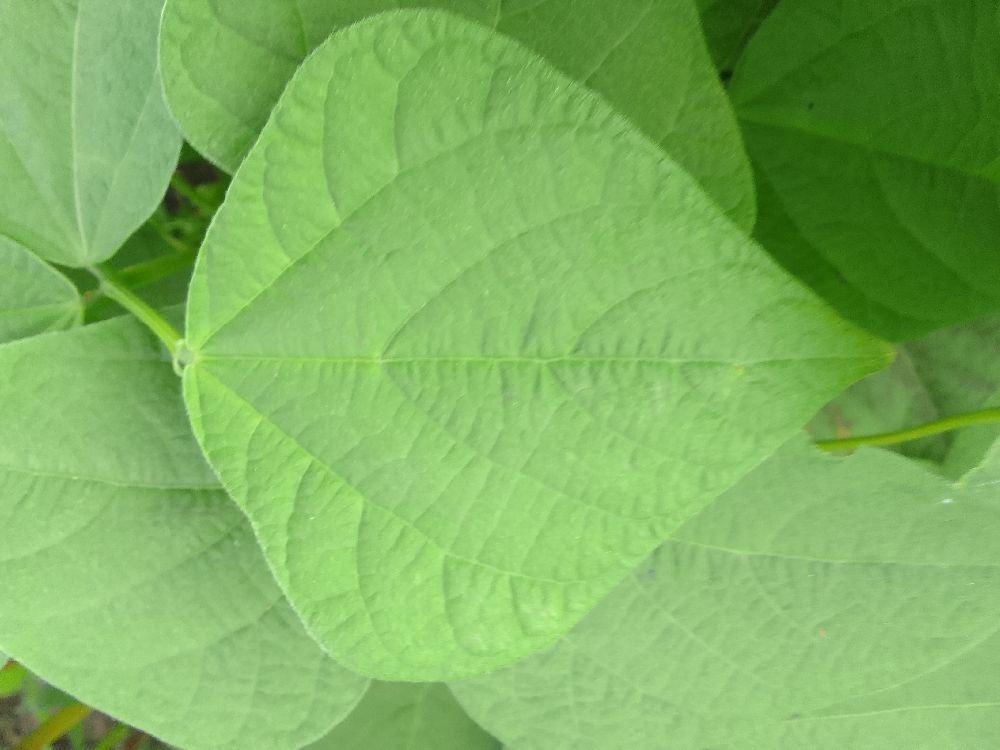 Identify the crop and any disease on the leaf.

common bean, healthy
